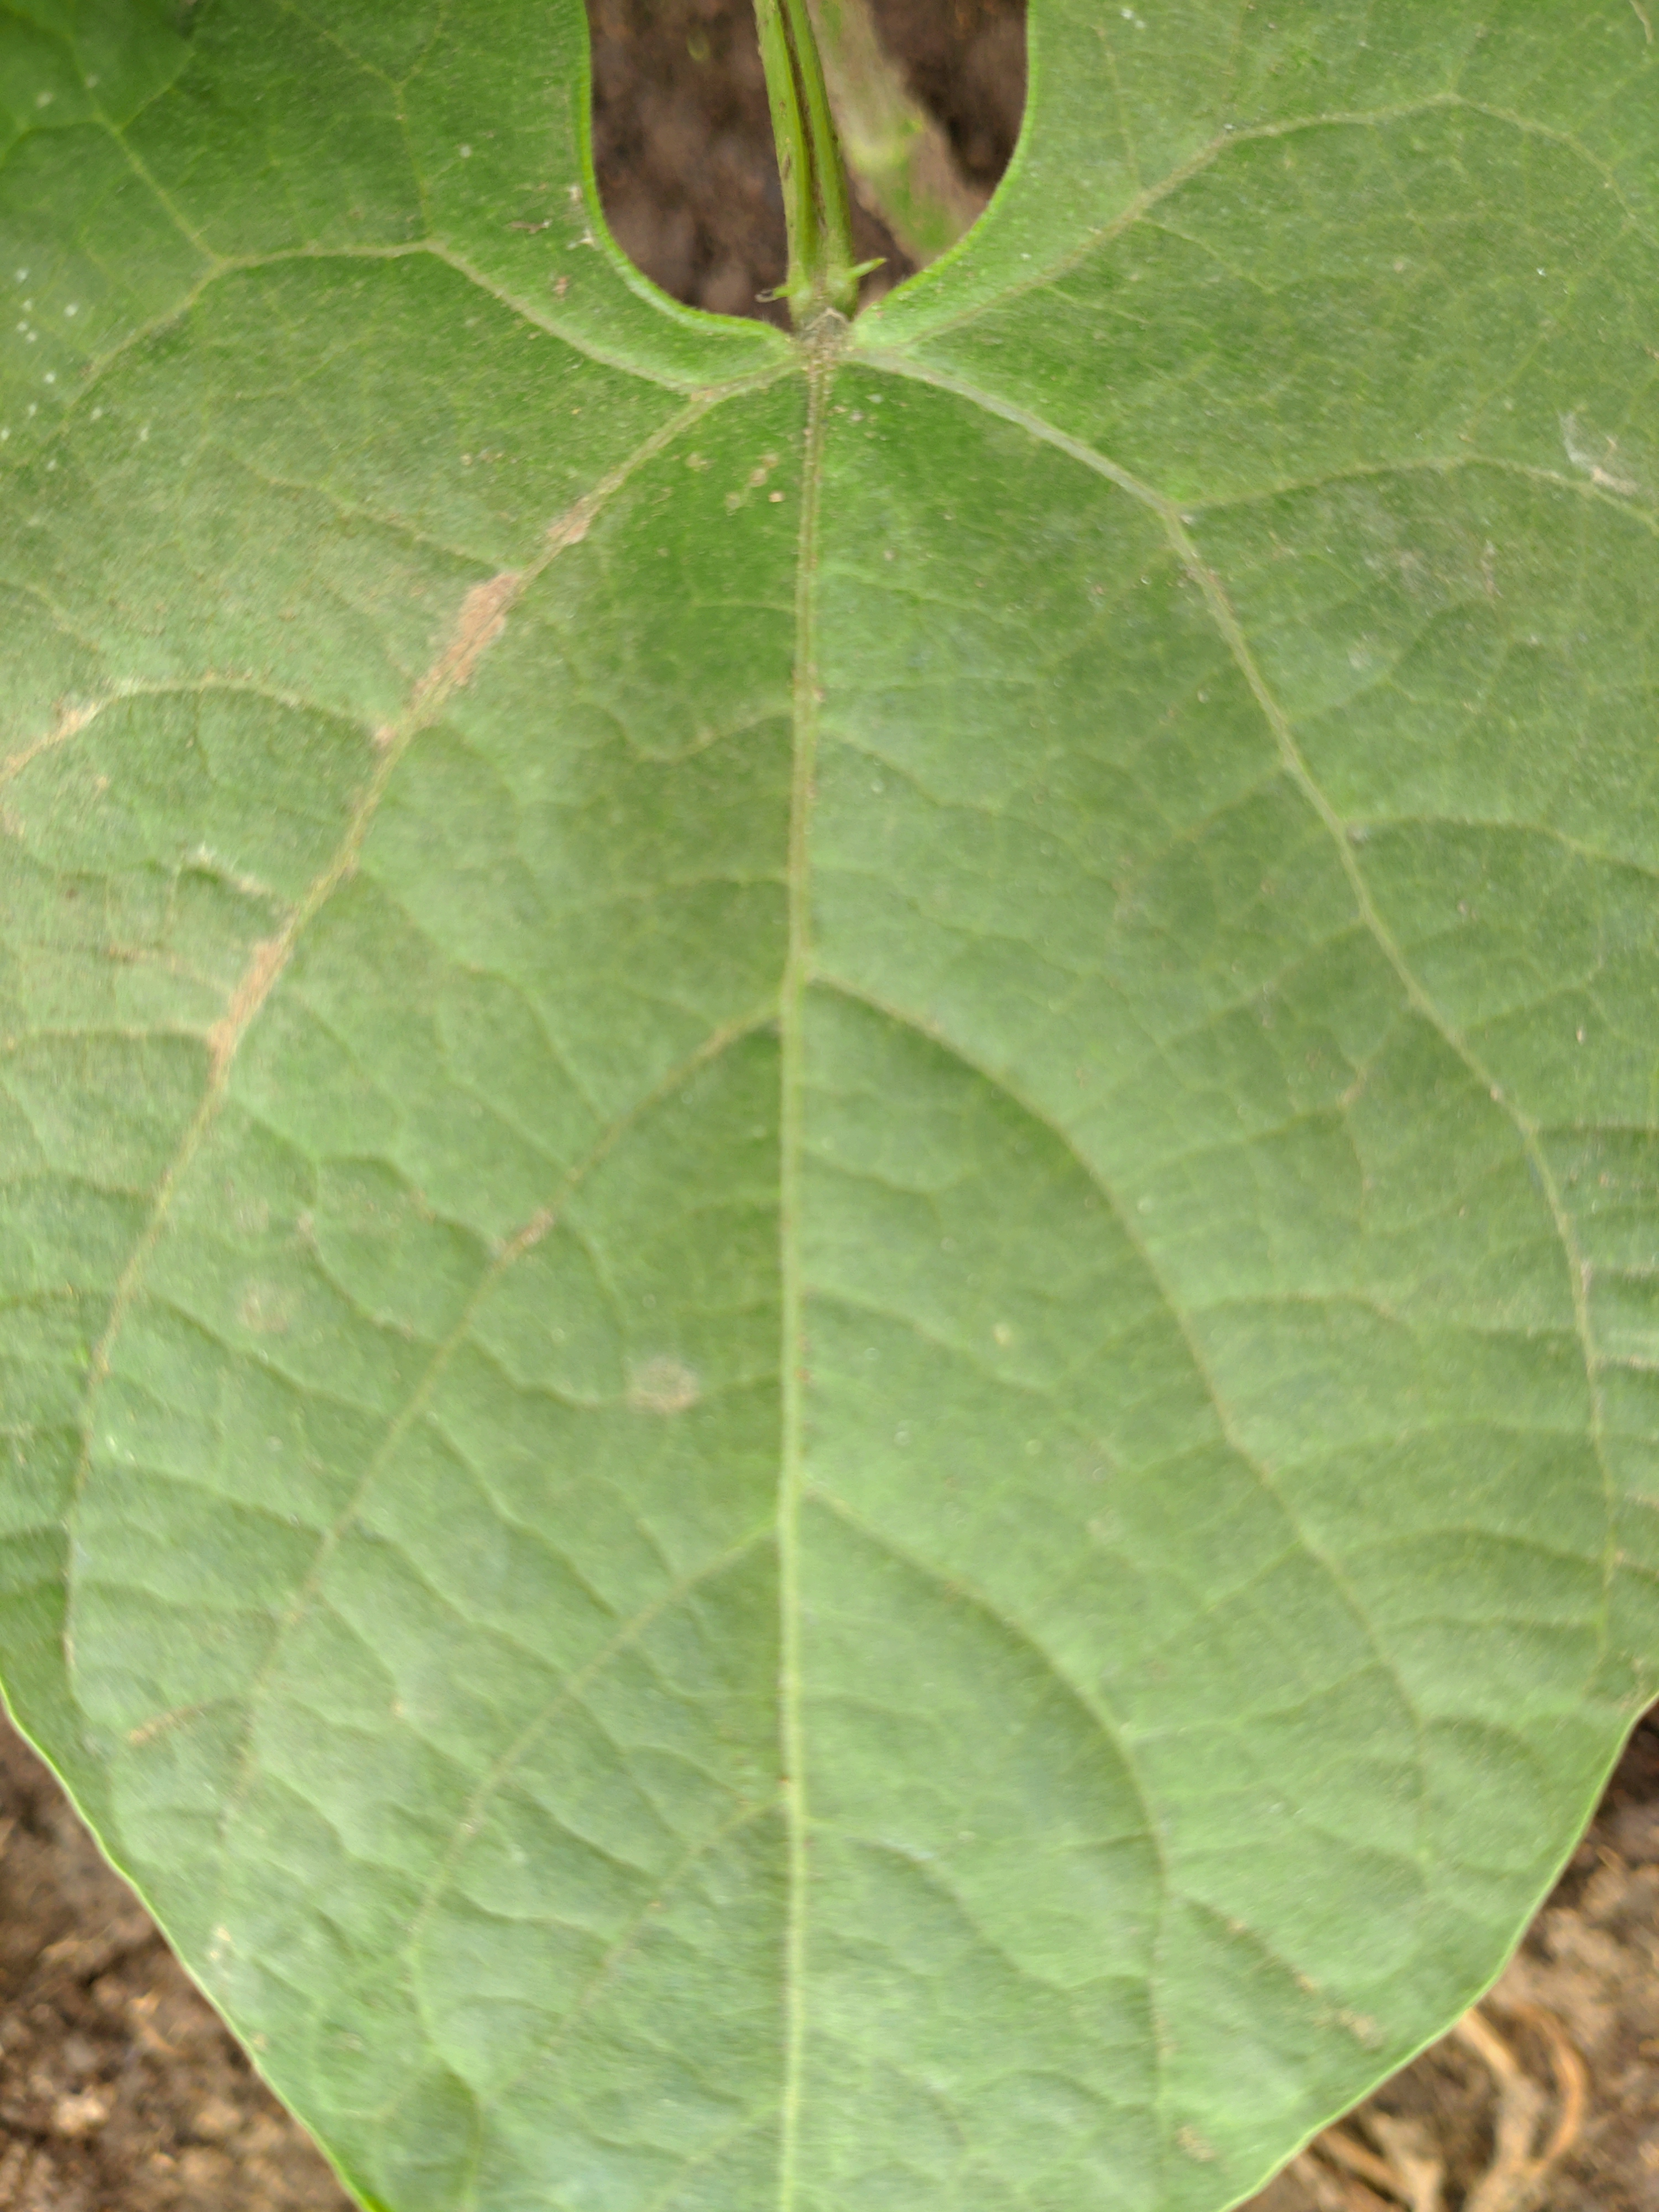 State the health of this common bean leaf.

healthy
